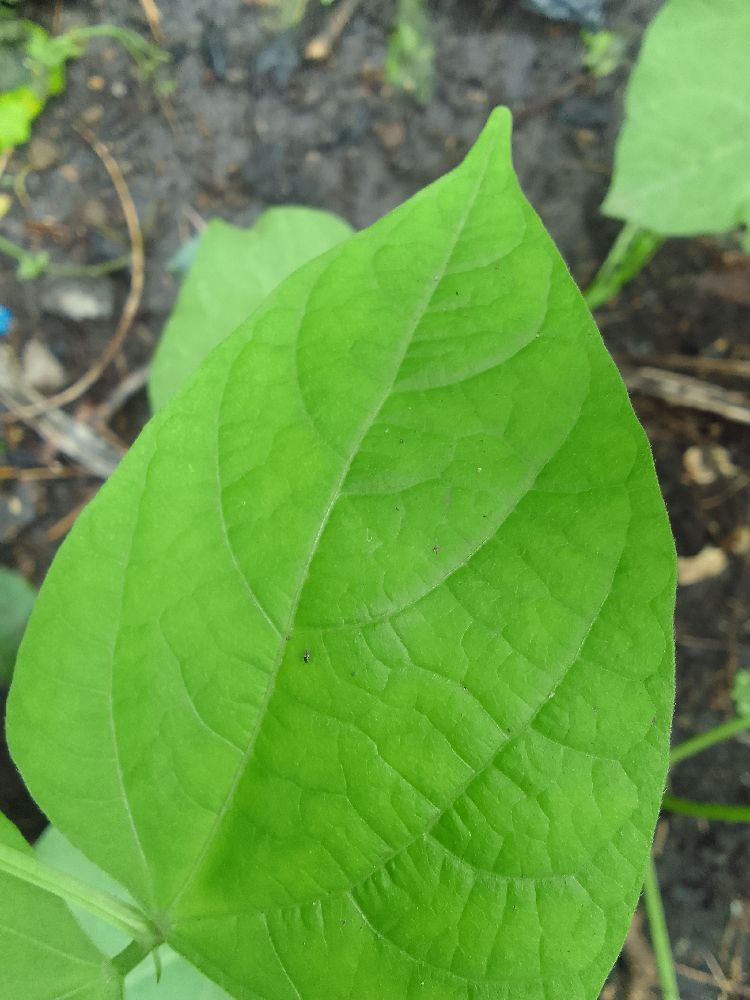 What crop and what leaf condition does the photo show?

common bean, healthy
